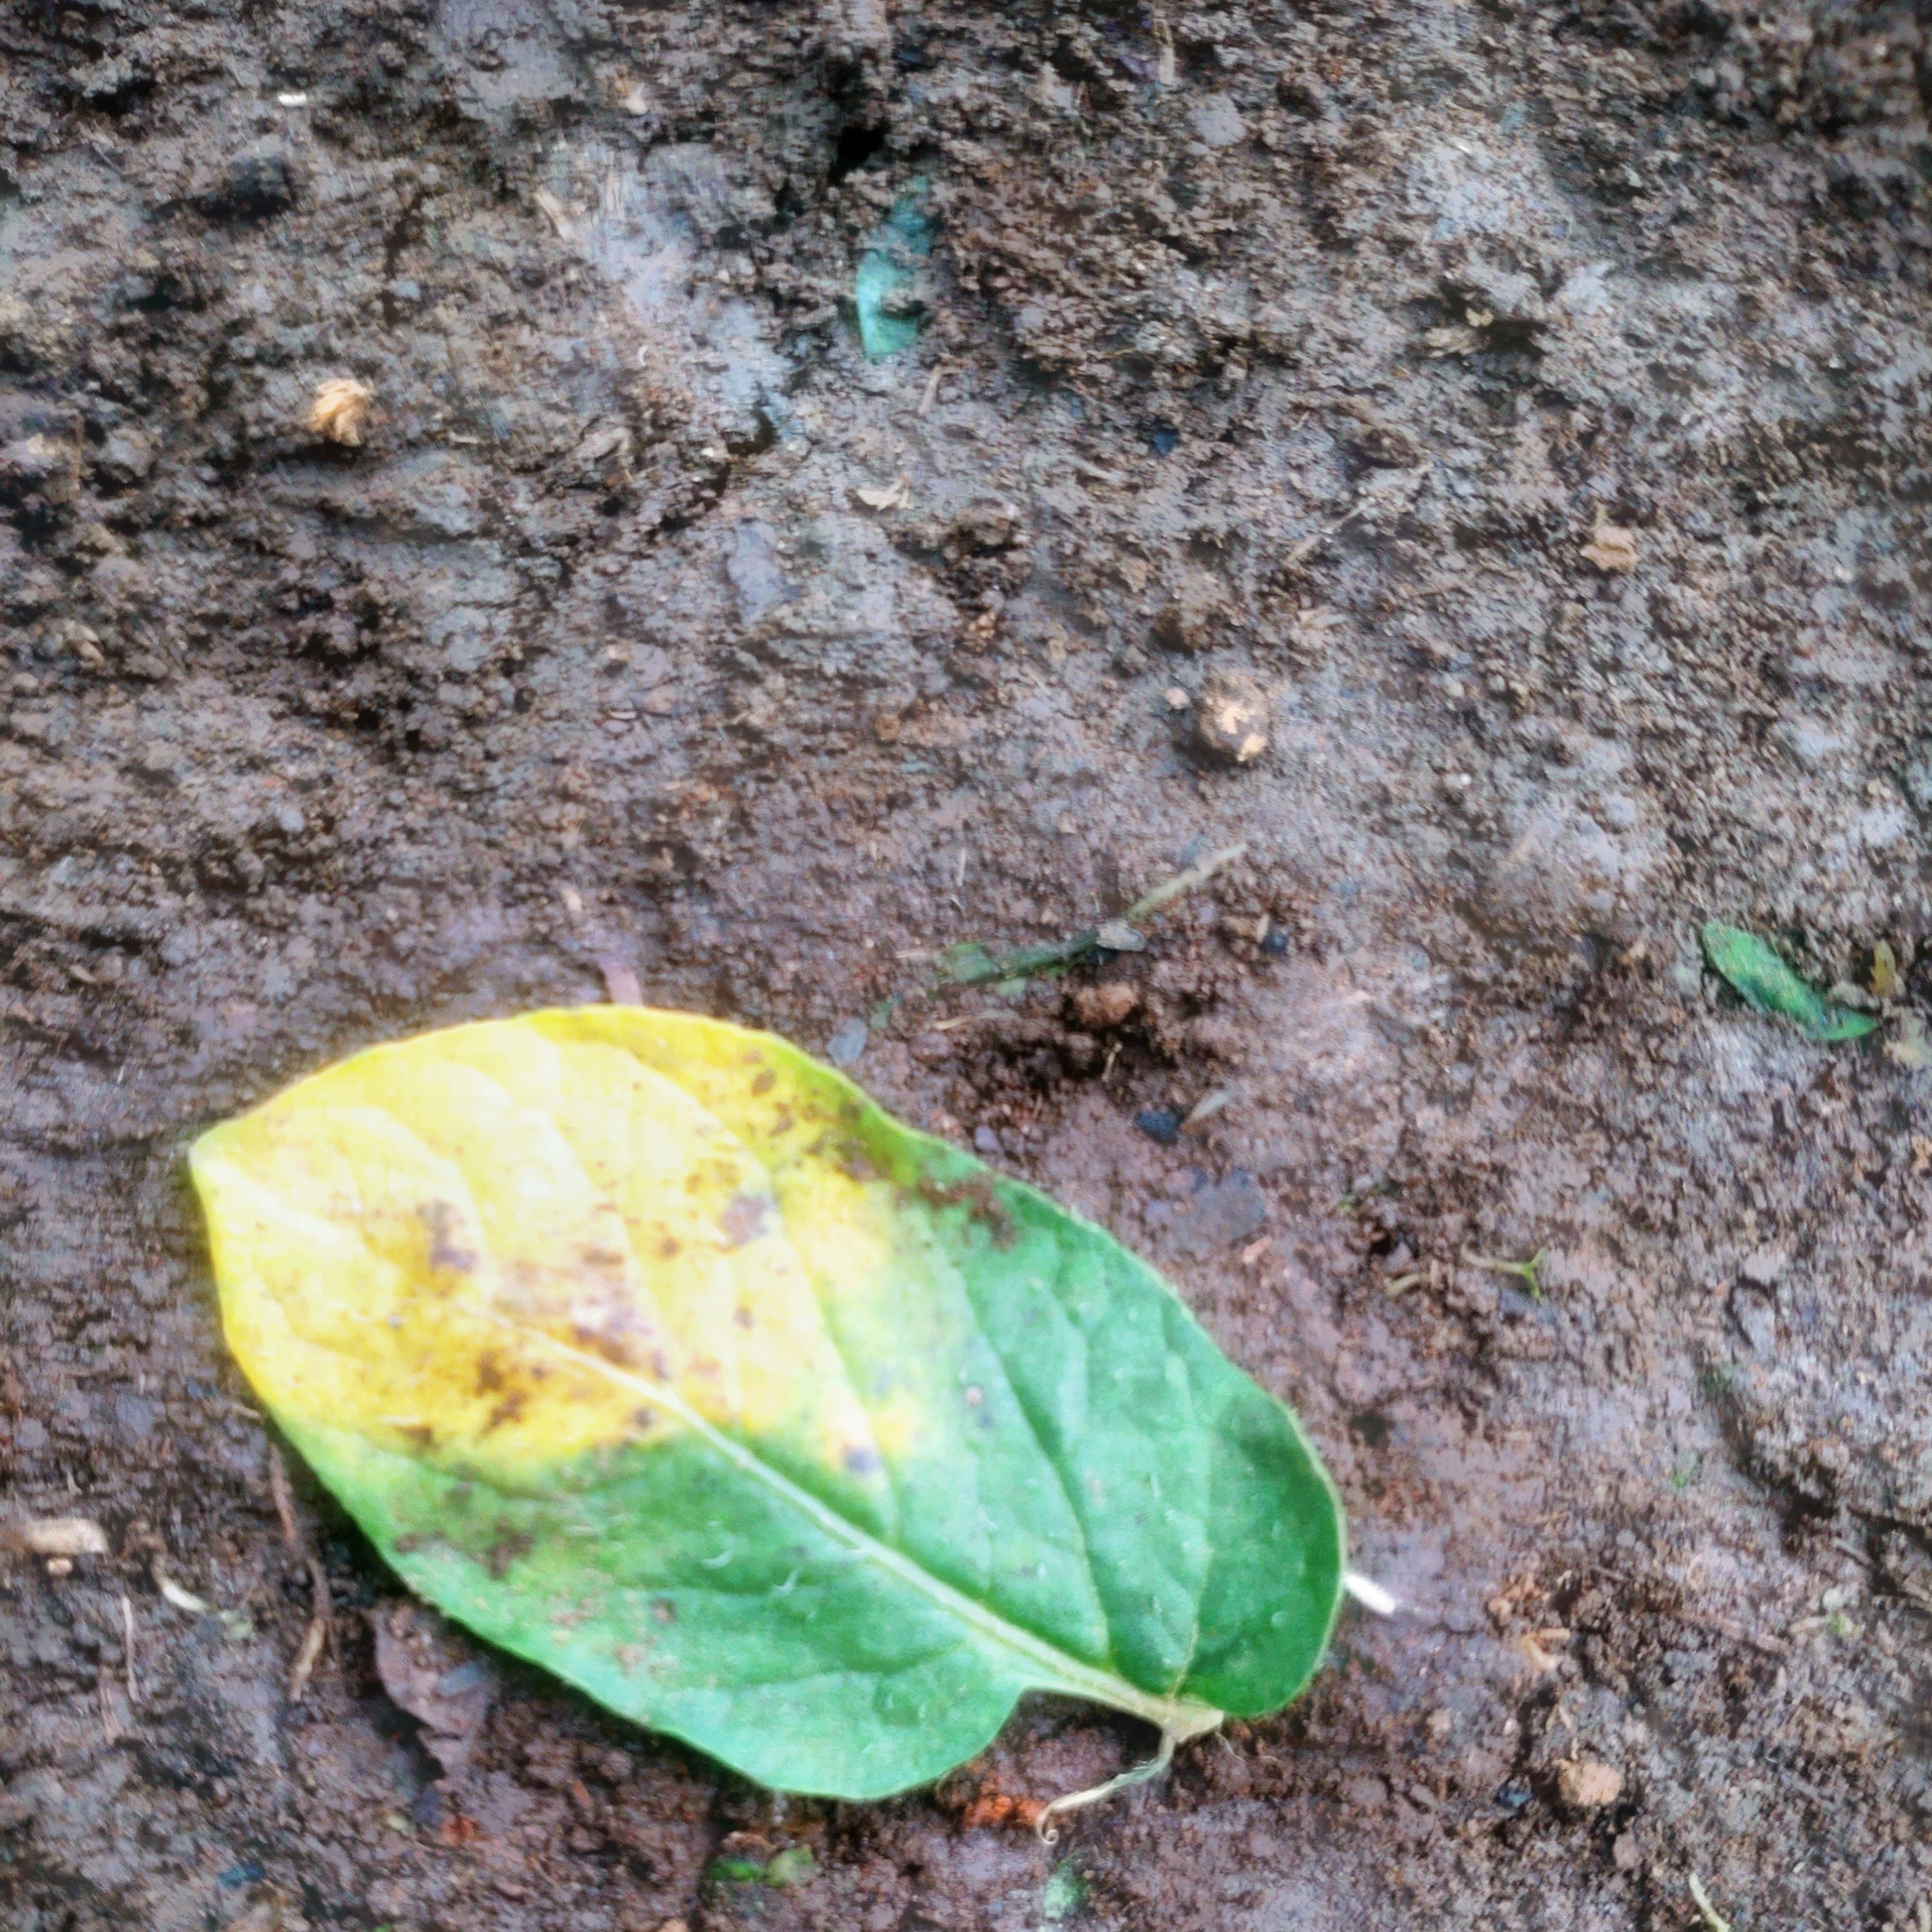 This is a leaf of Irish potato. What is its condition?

late blight
